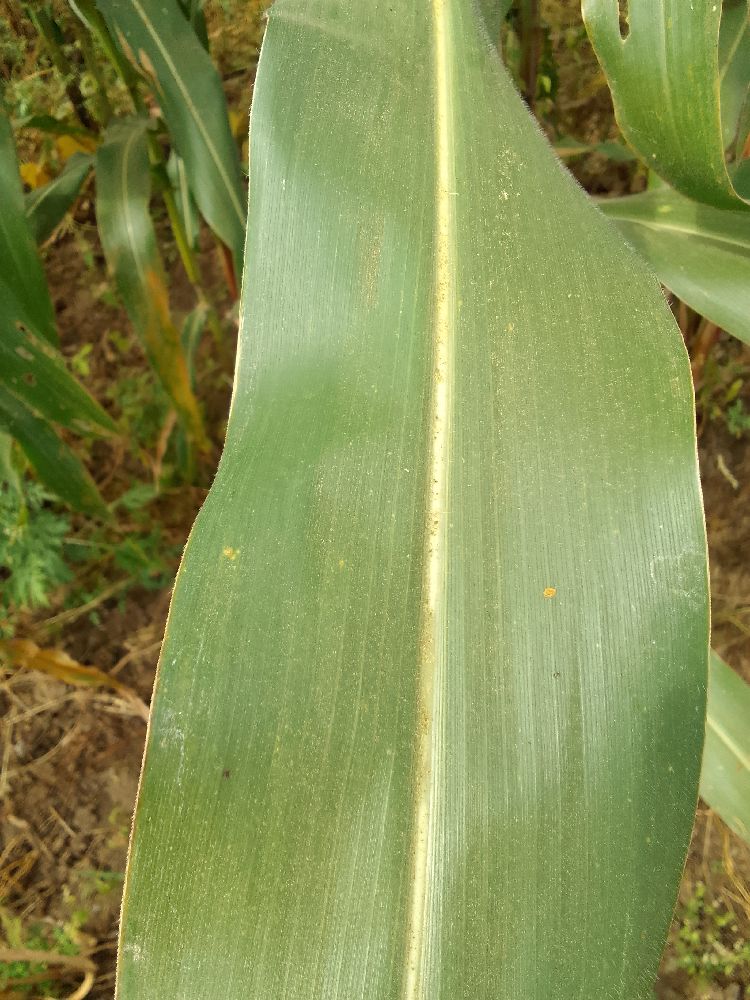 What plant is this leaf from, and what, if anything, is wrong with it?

maize, healthy
